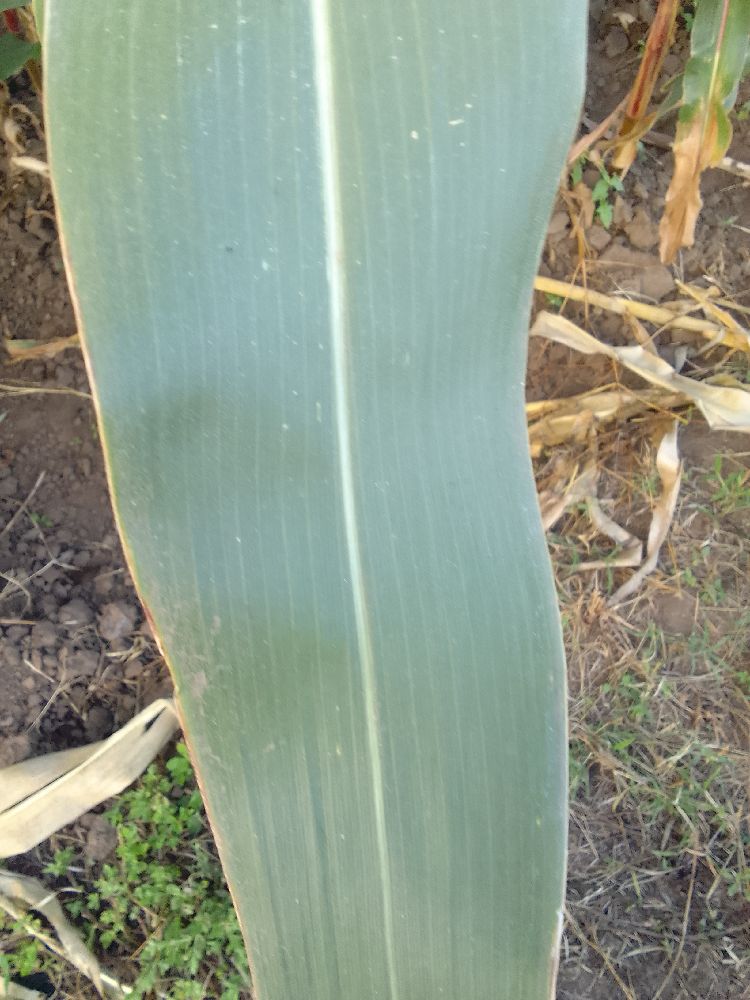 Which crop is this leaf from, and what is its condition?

maize, healthy
